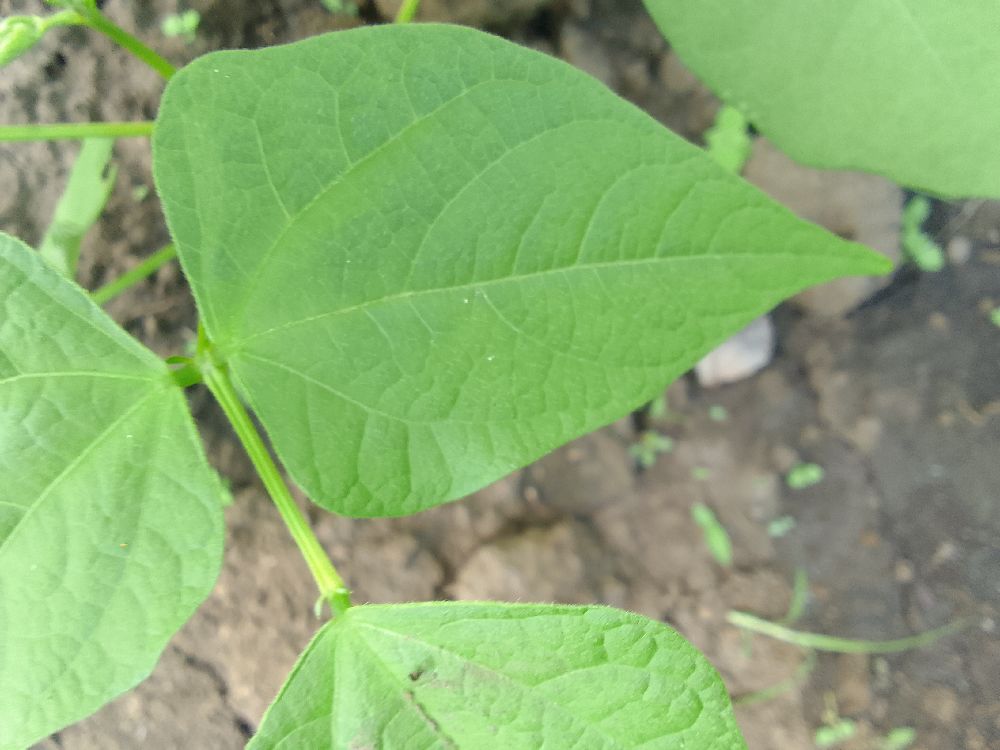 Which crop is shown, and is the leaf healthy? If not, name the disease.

common bean, healthy
